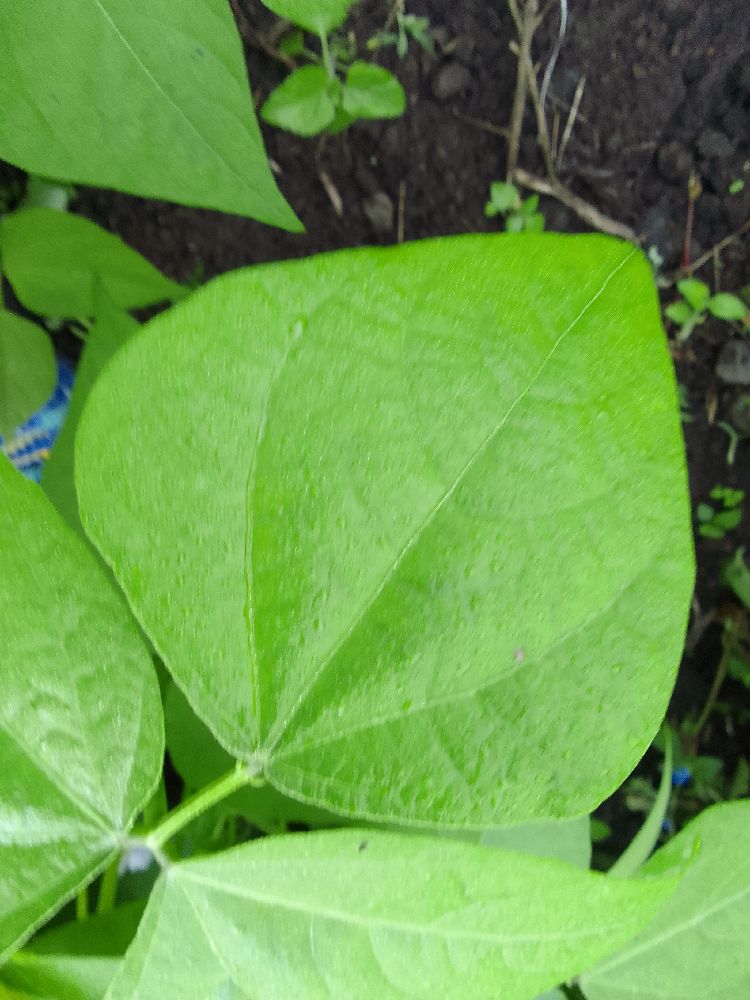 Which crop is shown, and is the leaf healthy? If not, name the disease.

common bean, healthy
